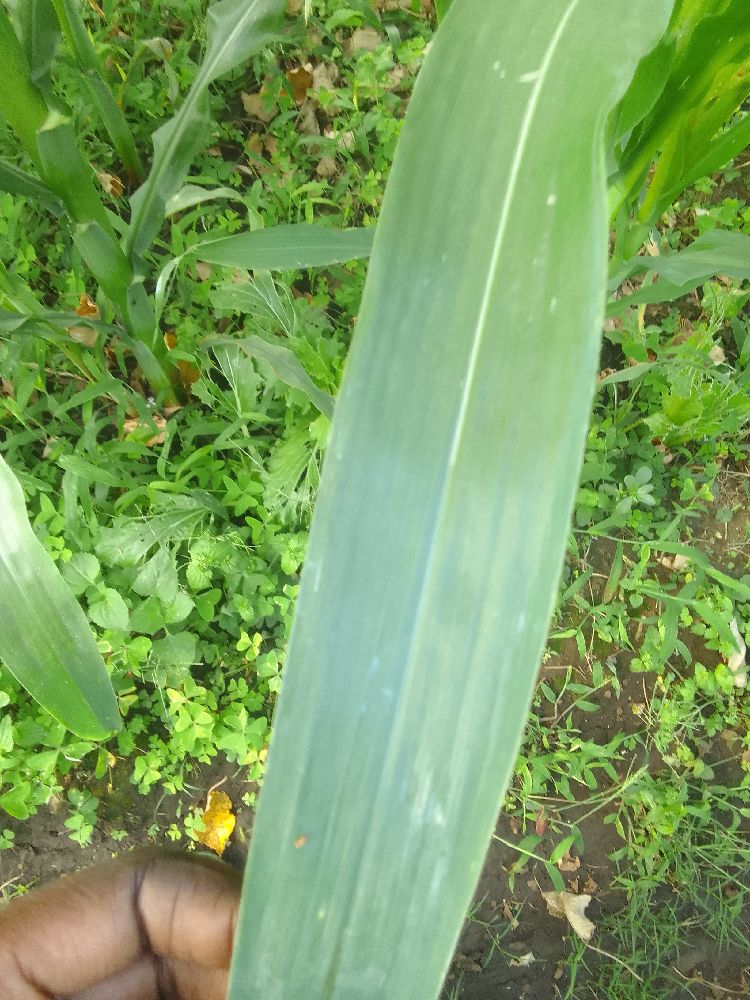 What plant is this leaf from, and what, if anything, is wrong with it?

maize, healthy
